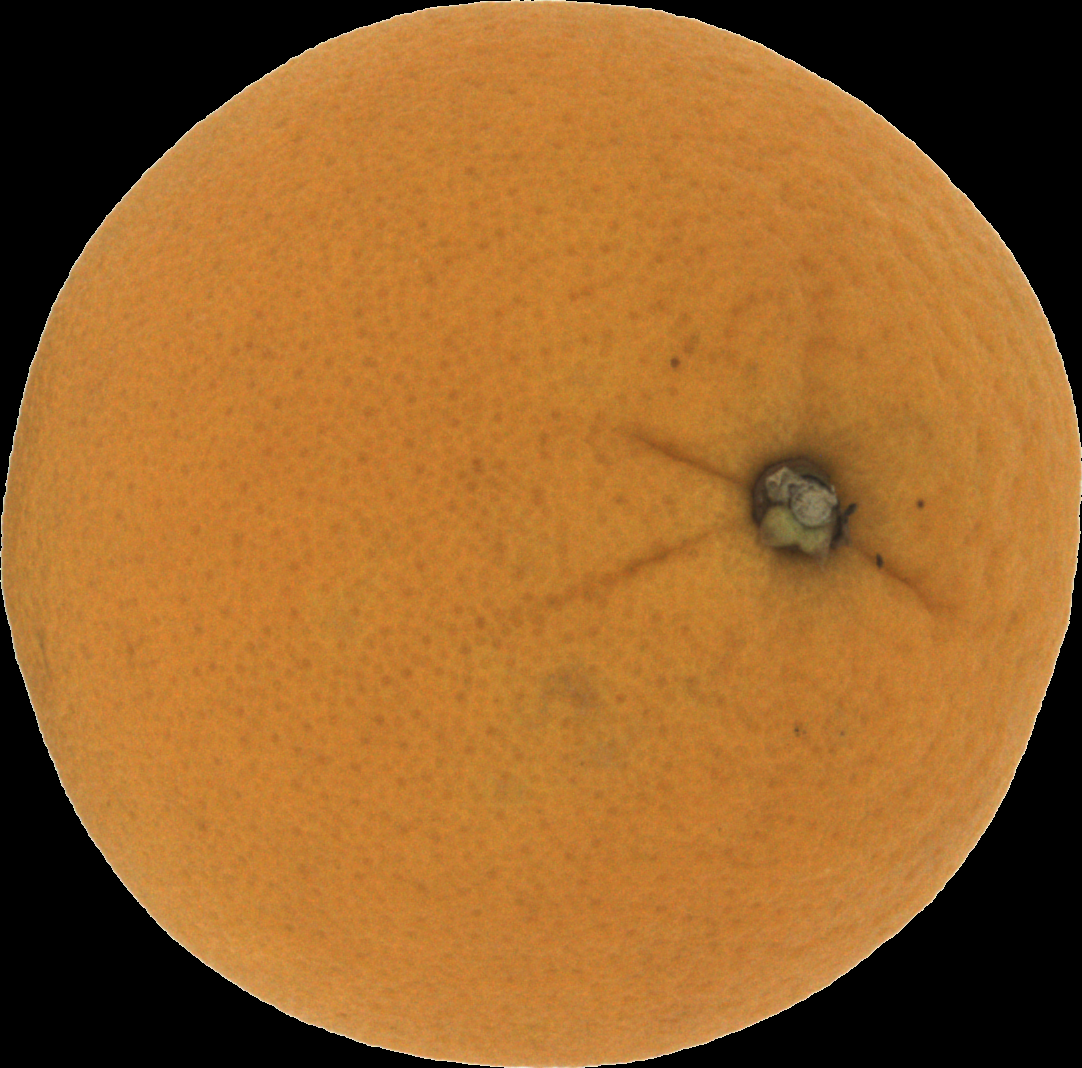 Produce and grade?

orange, good
